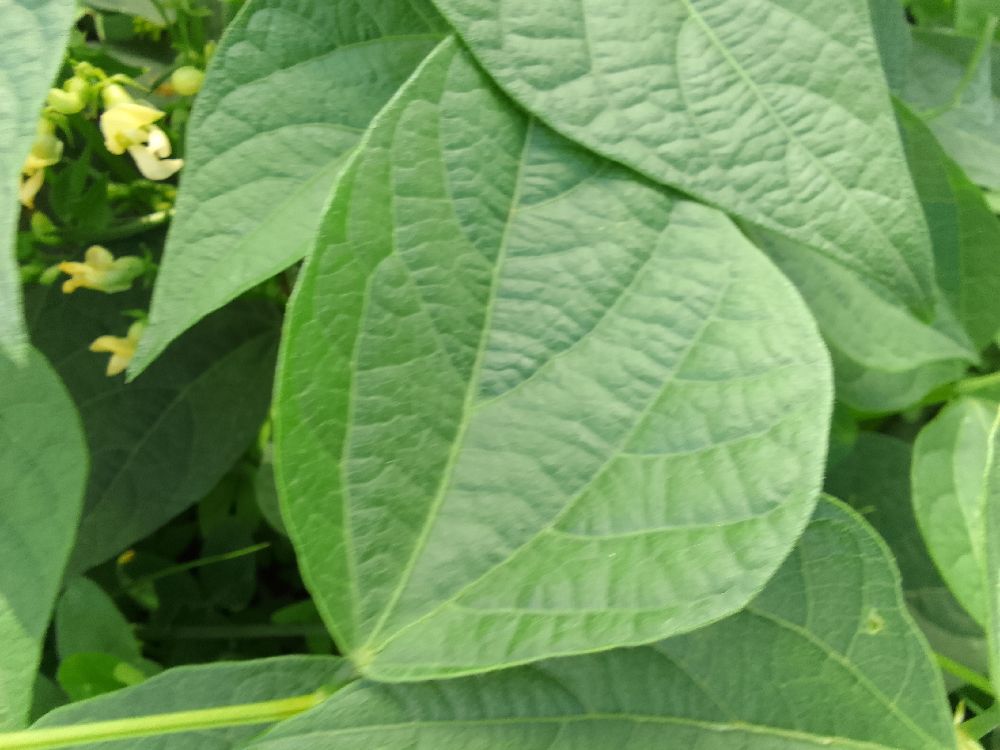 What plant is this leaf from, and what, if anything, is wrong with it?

common bean, healthy
